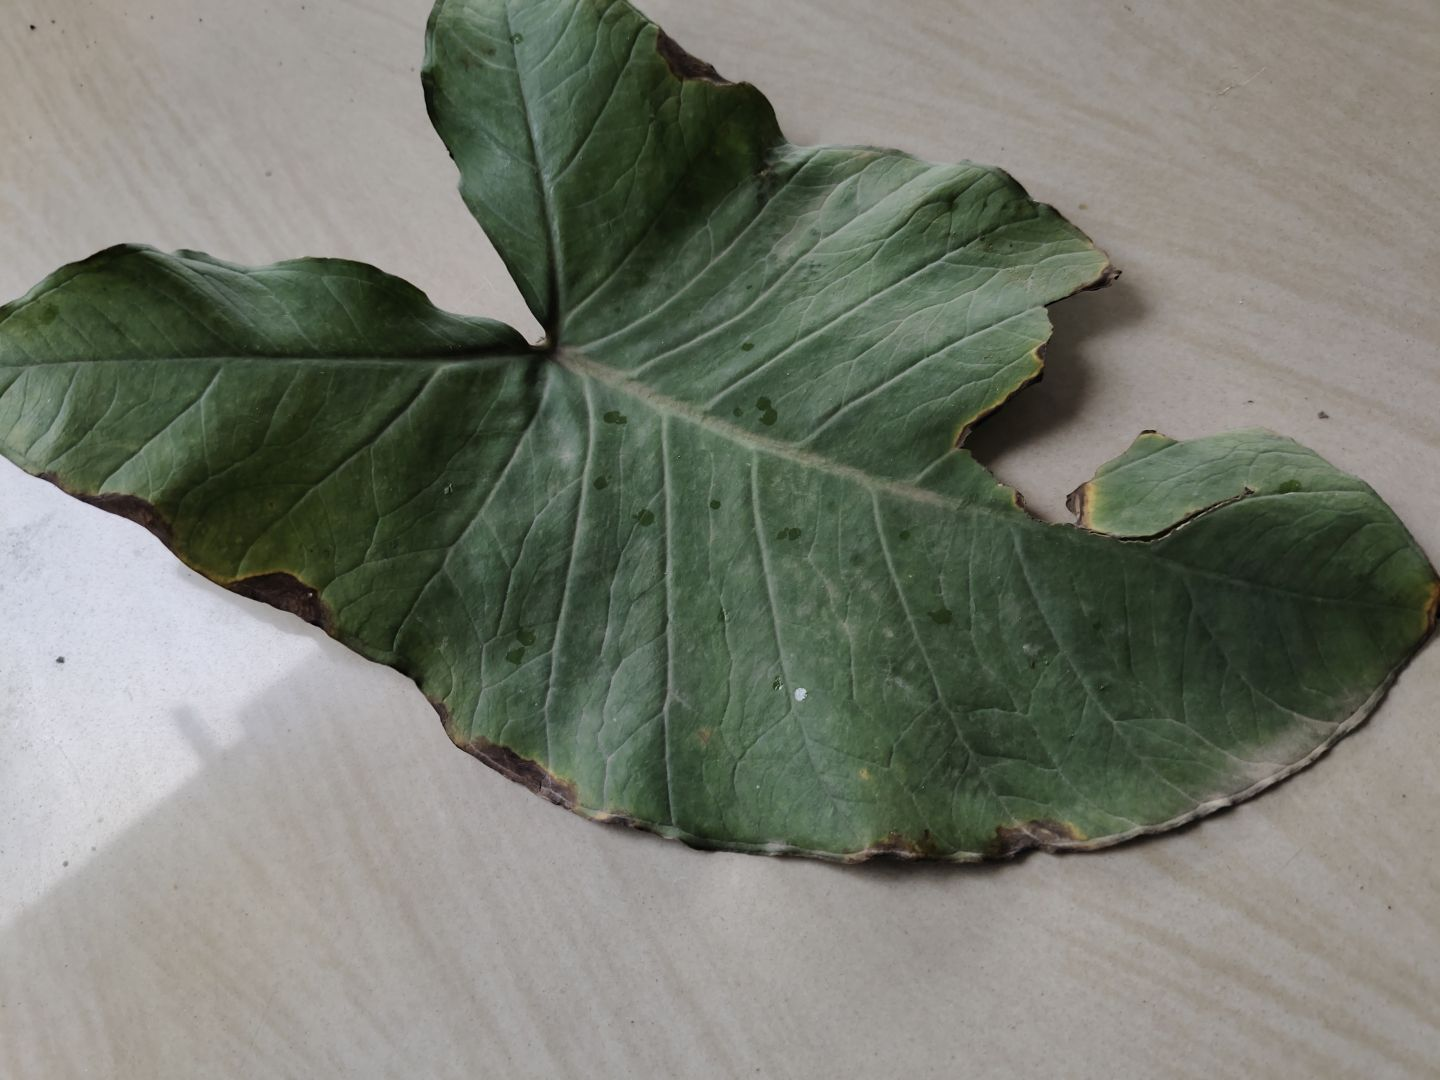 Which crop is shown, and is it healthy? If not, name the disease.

taro, leaf blight
